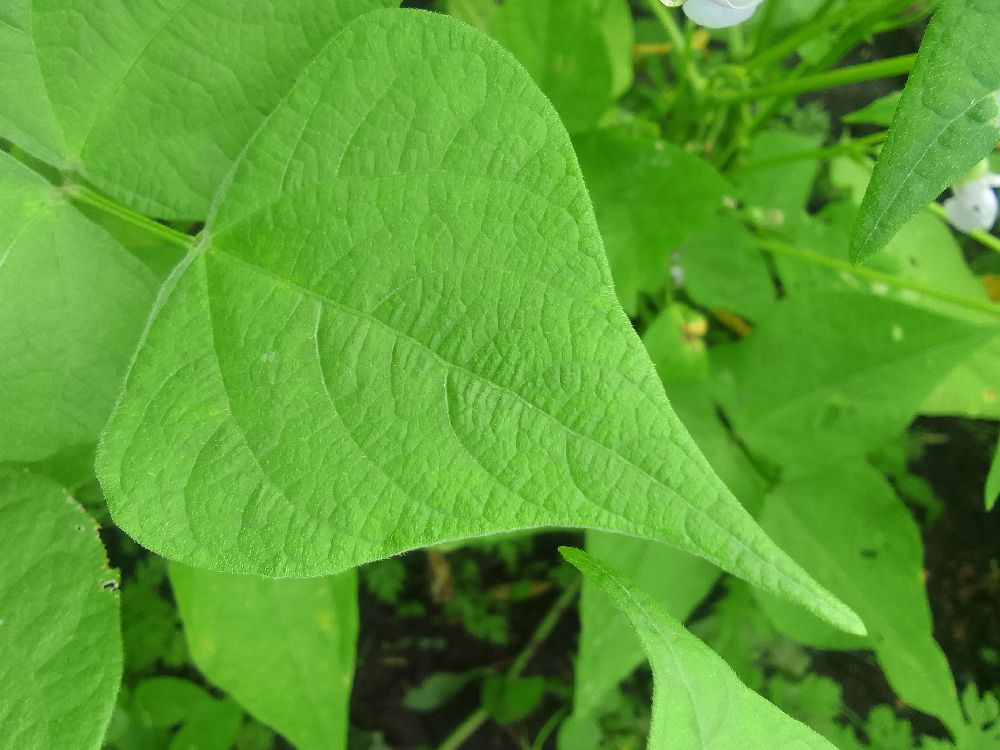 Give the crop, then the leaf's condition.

common bean, healthy
